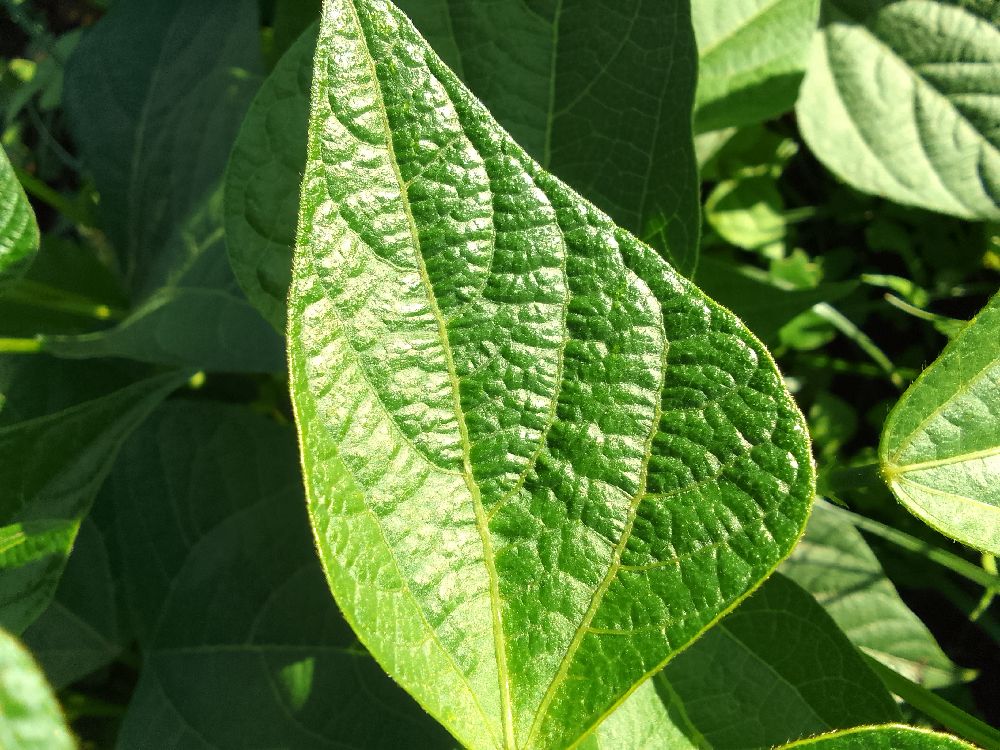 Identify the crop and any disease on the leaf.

common bean, healthy
